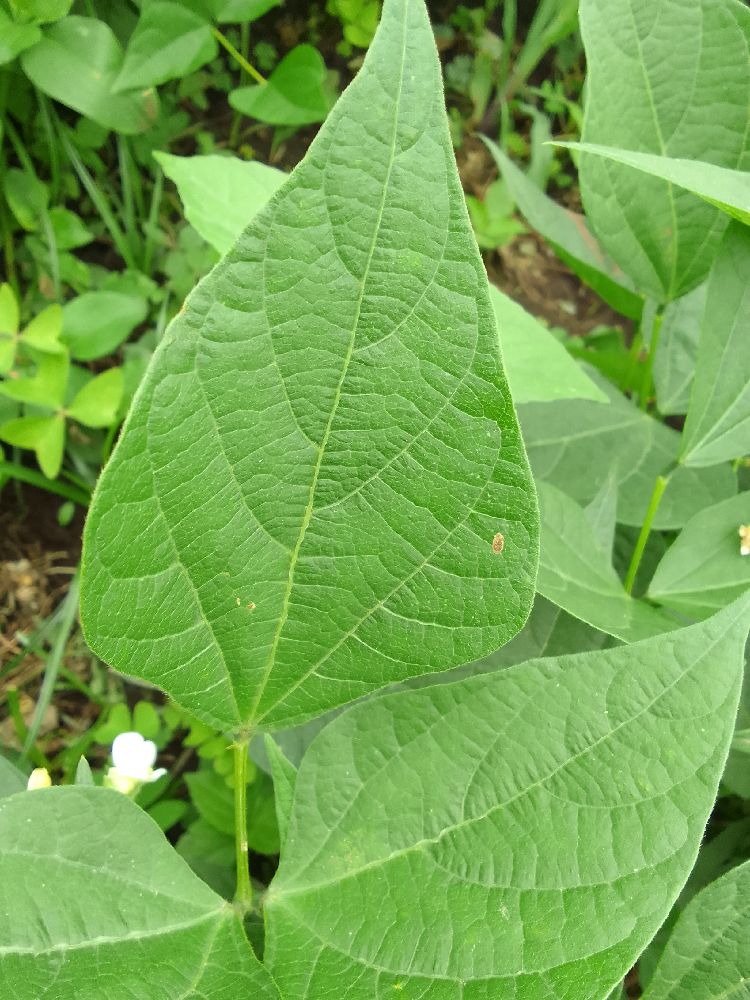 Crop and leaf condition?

common bean, healthy
